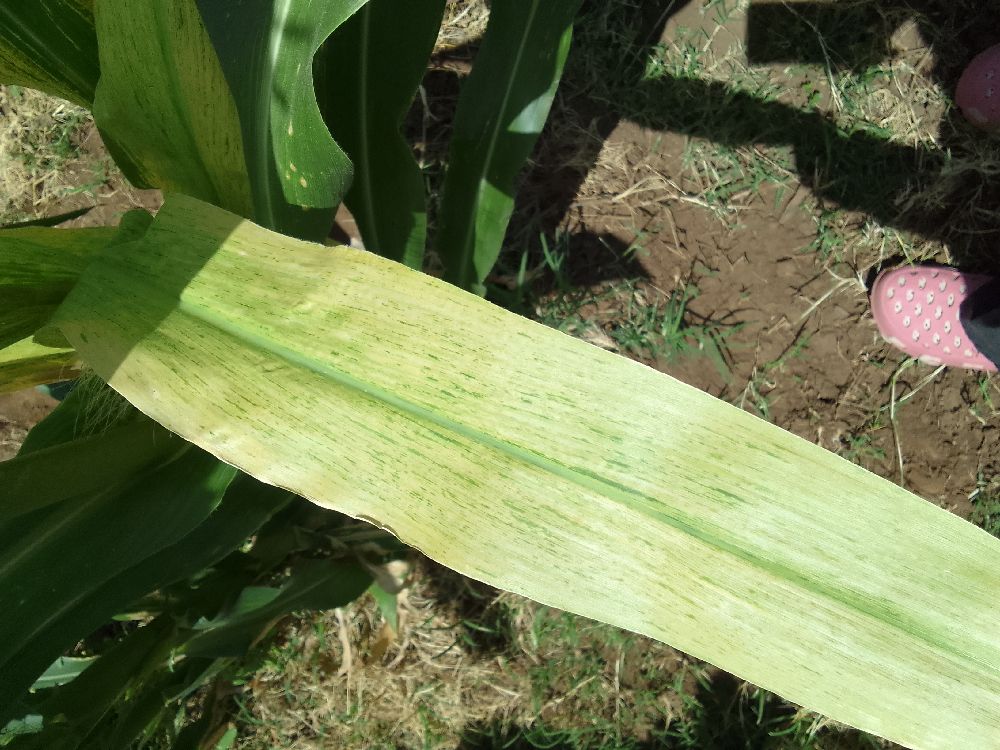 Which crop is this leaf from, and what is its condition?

maize, maize lethal necrosis
